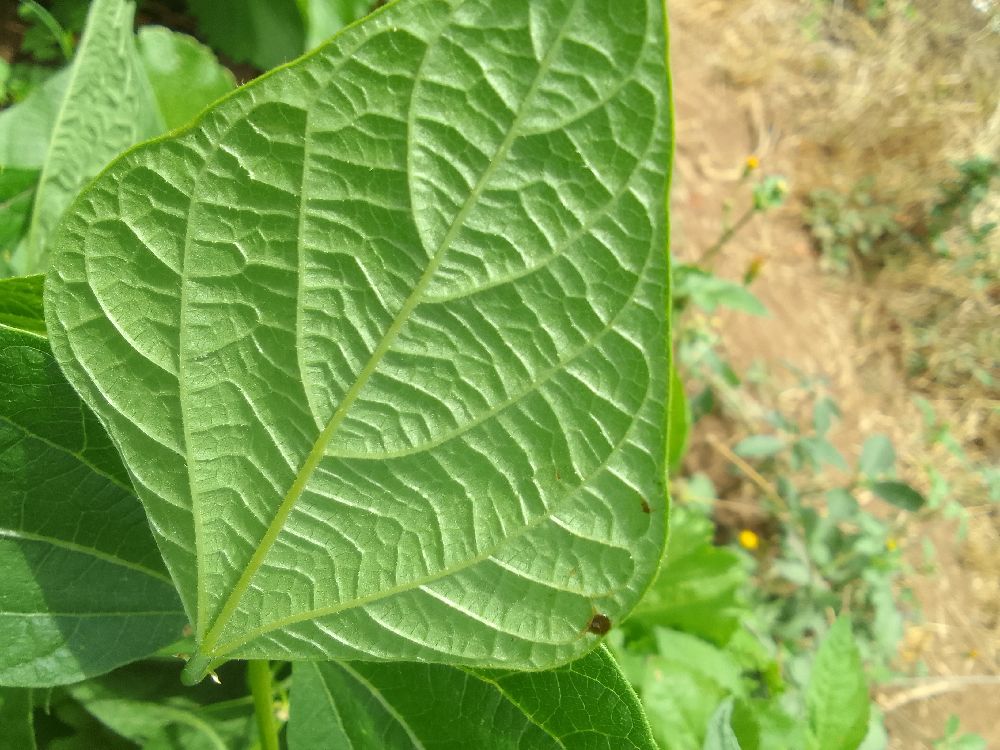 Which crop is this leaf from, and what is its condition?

common bean, healthy
